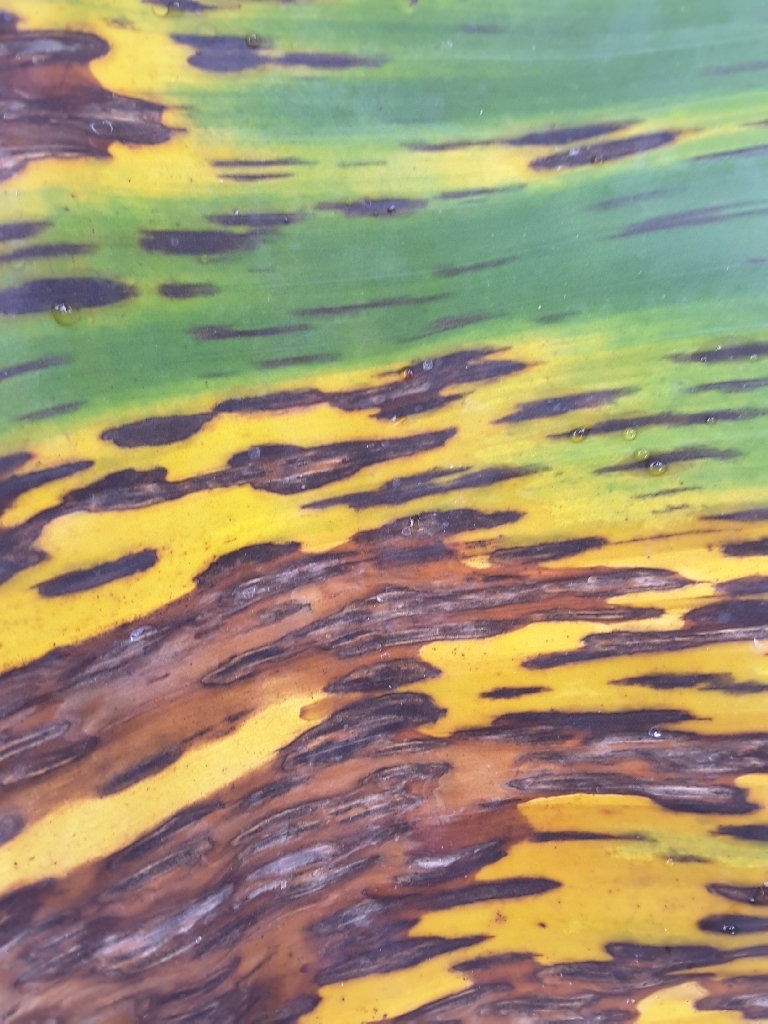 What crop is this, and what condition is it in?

banana, black sigatoka
